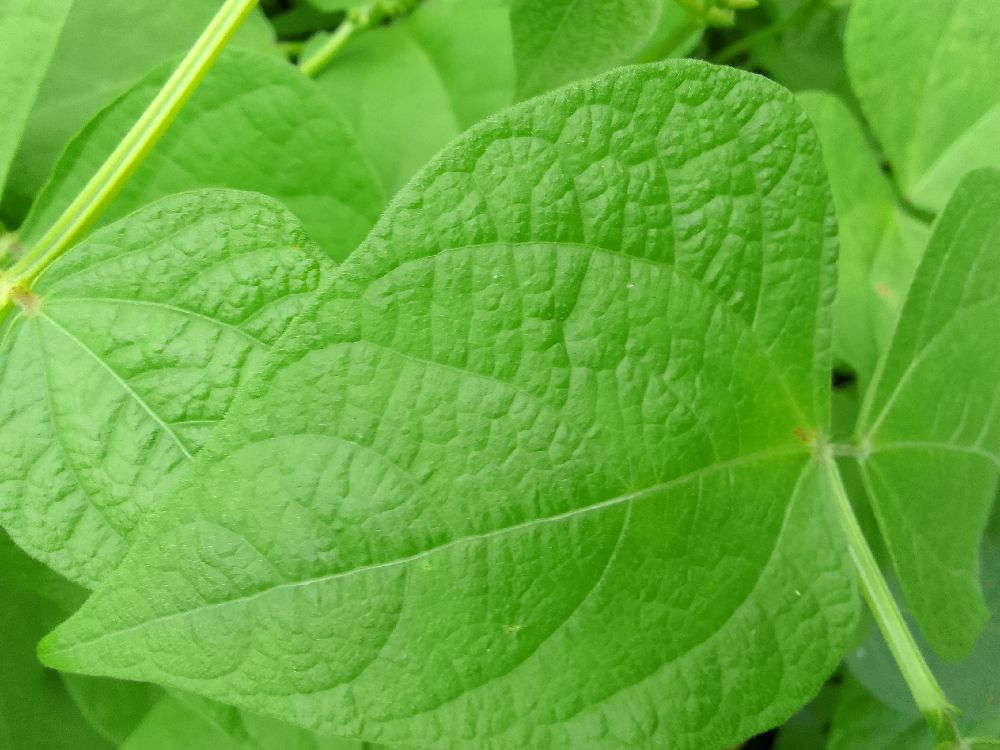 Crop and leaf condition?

common bean, healthy
